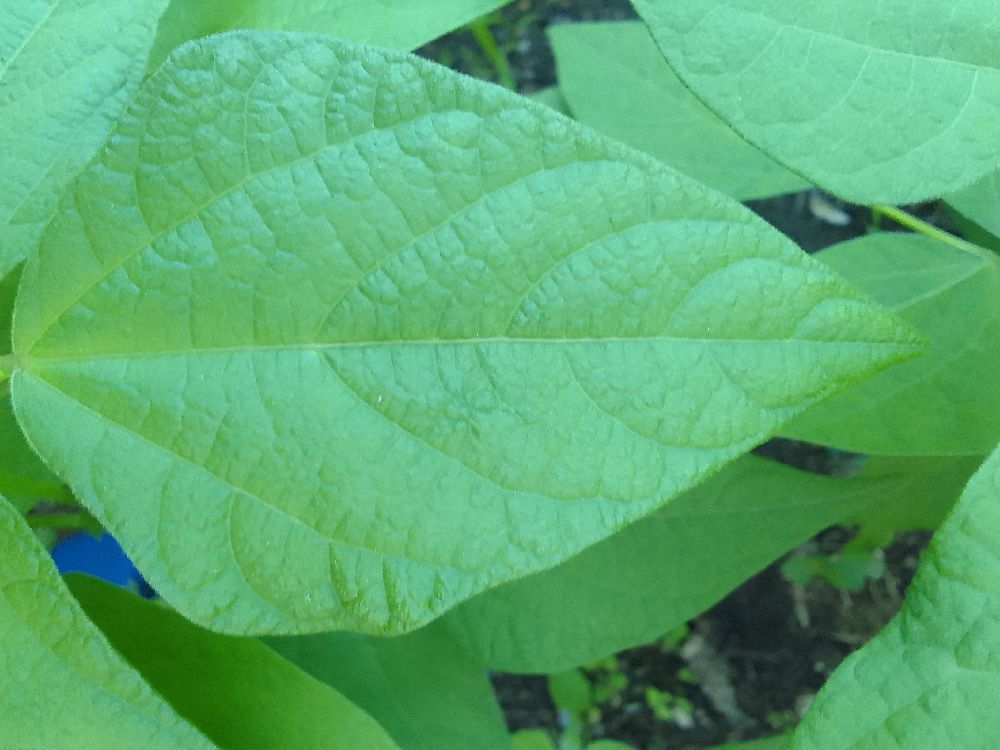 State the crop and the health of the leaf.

common bean, healthy
